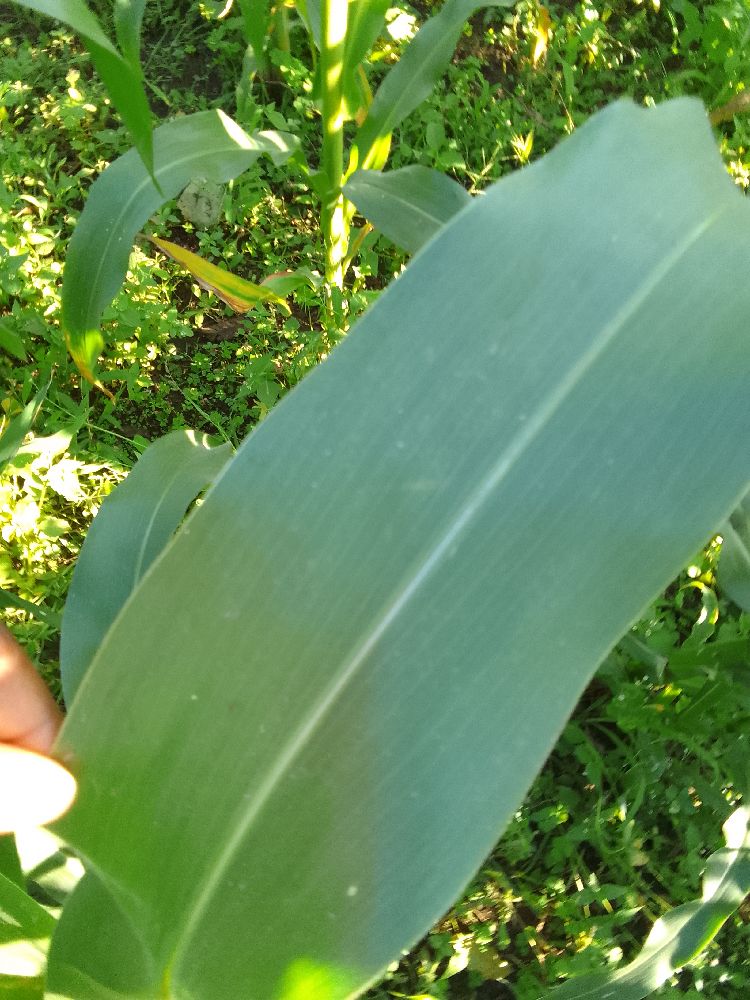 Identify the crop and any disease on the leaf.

maize, healthy
